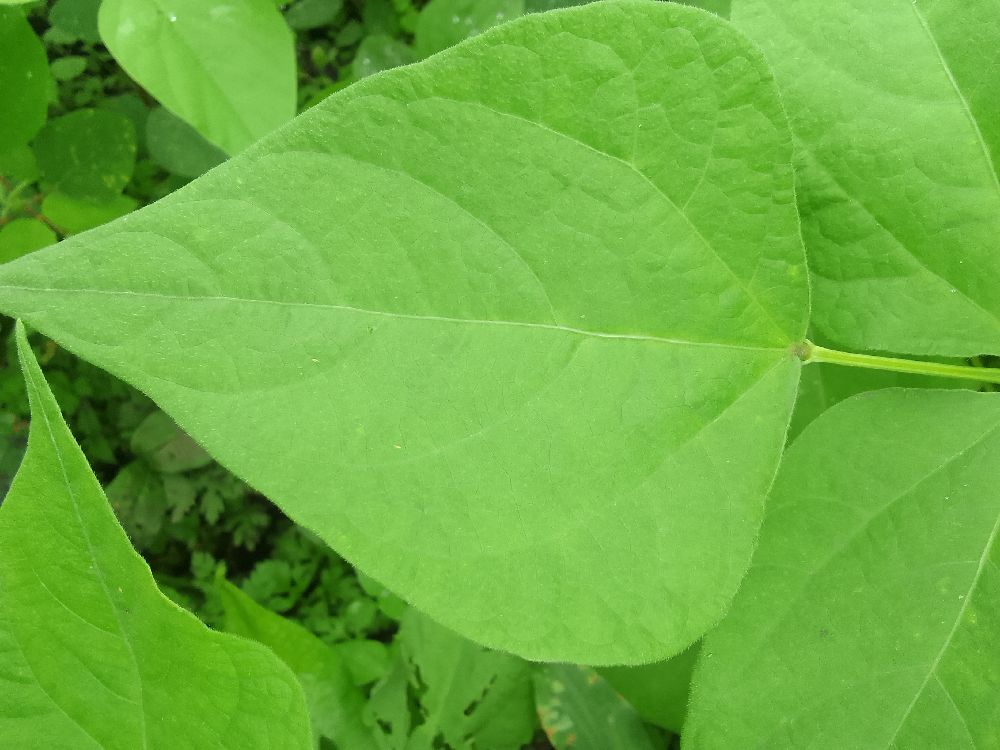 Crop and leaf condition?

common bean, healthy
